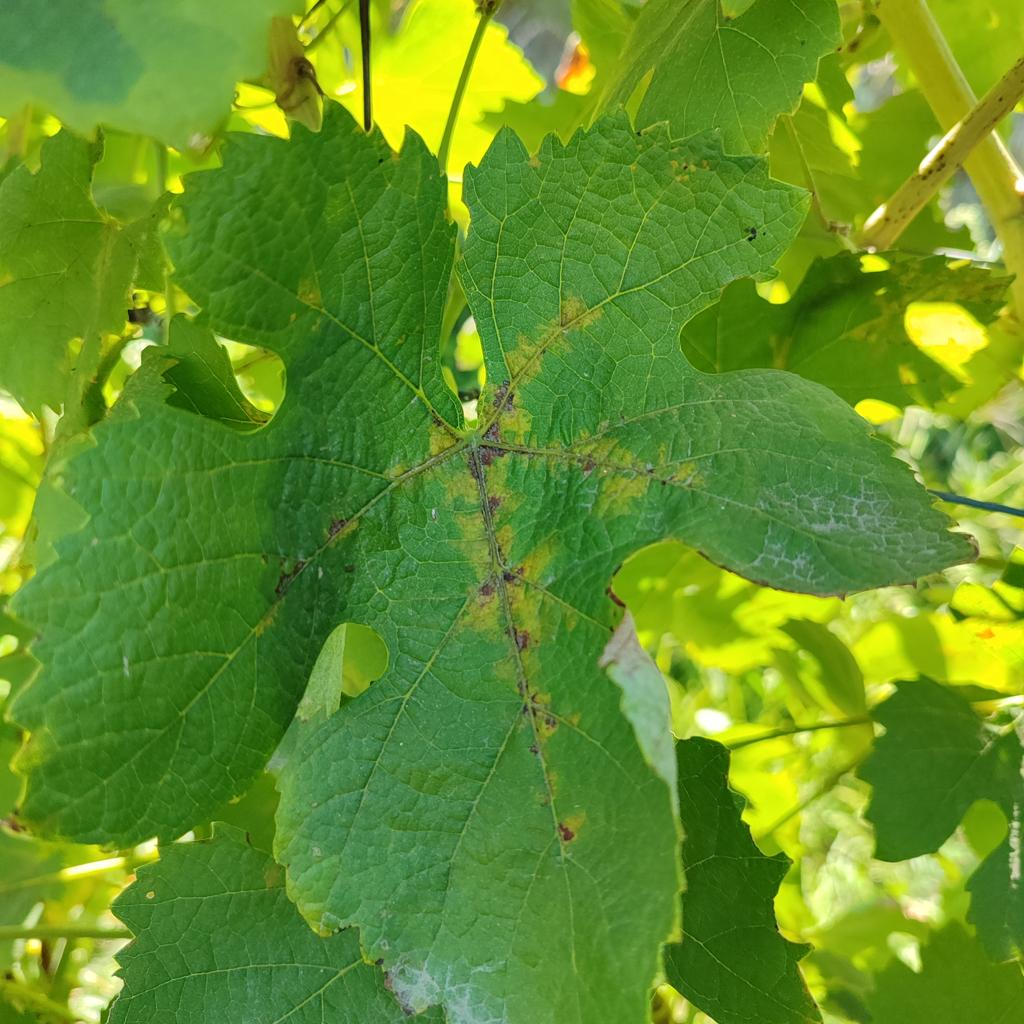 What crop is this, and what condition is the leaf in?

grapevine, downy mildew
